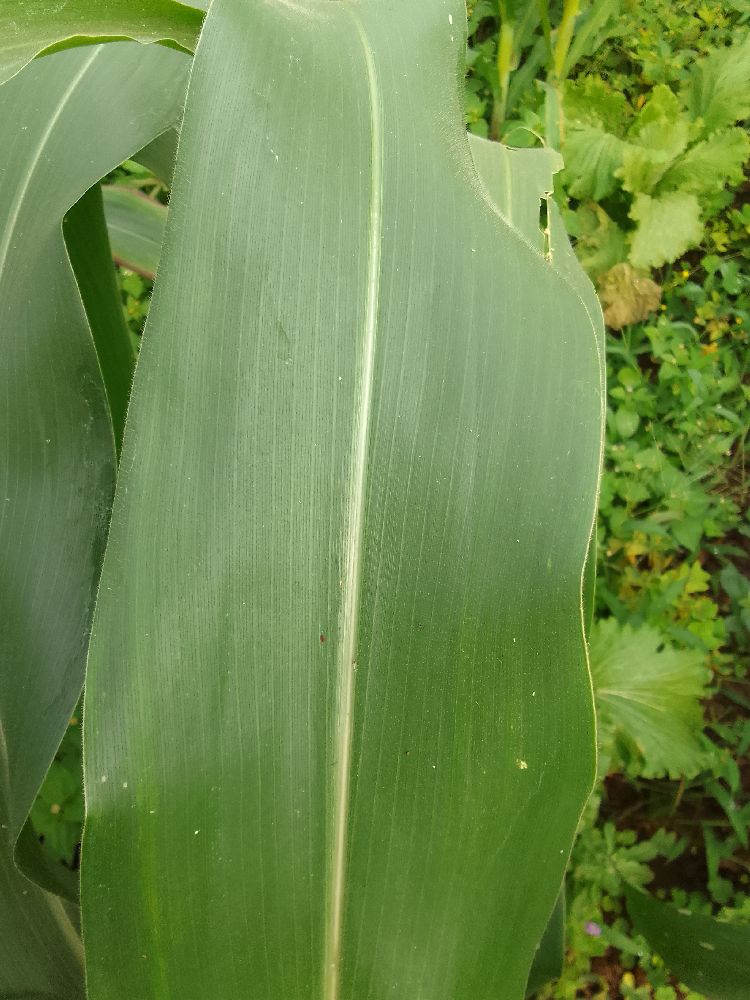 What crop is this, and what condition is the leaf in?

maize, healthy
